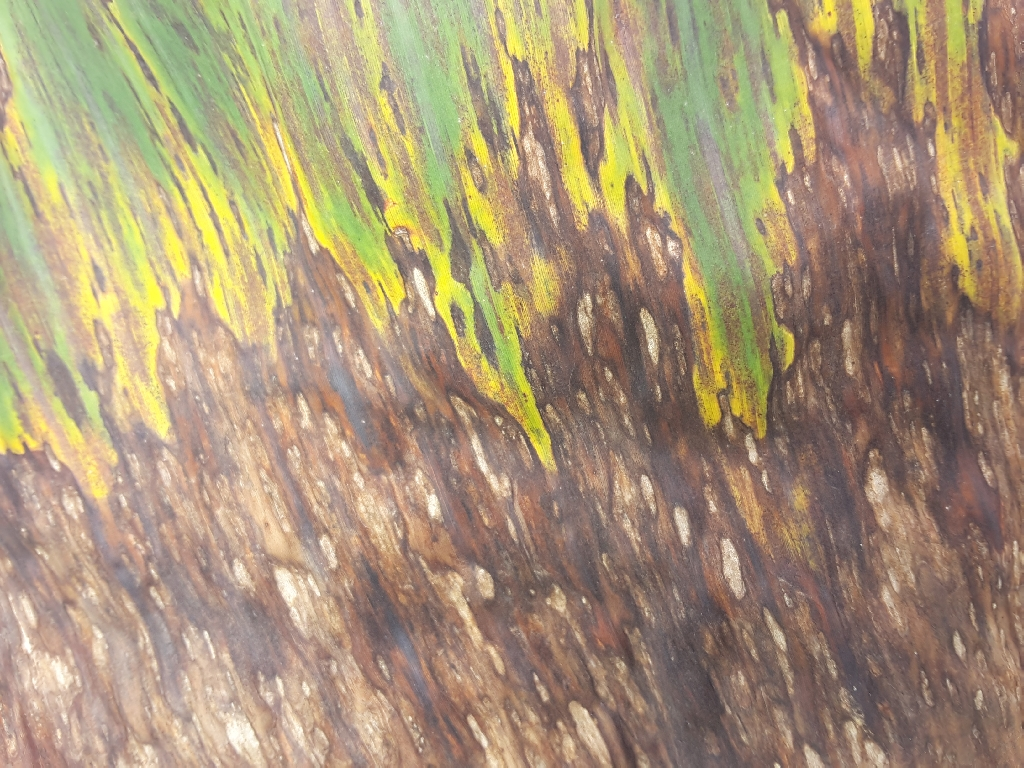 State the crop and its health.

banana, black sigatoka
